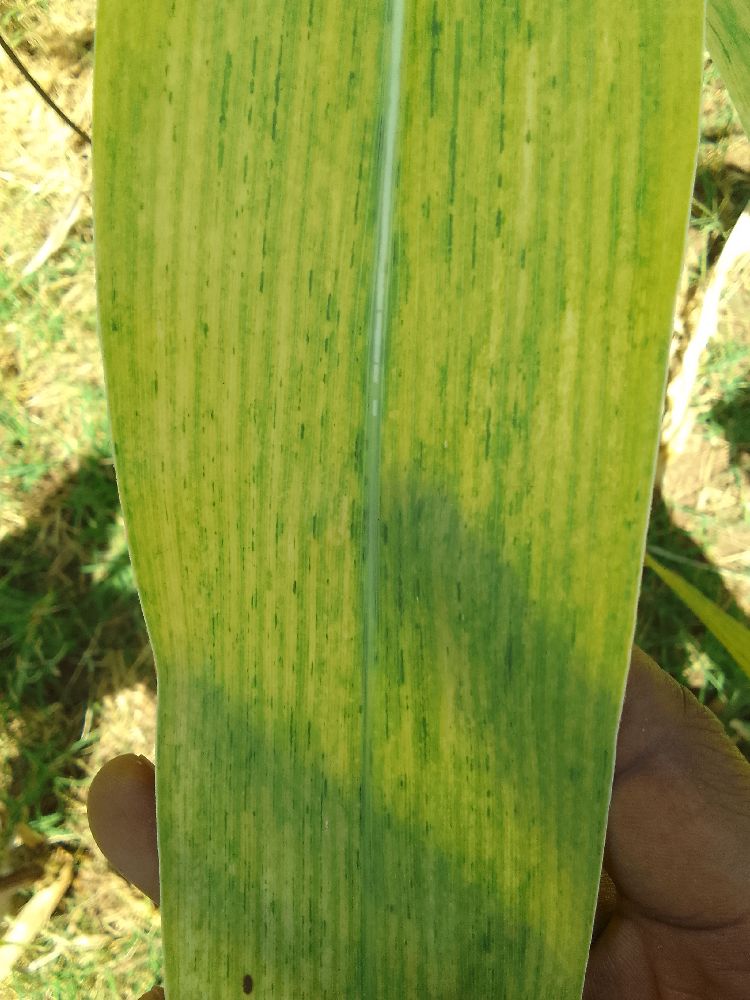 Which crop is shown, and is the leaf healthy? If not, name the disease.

maize, maize lethal necrosis
